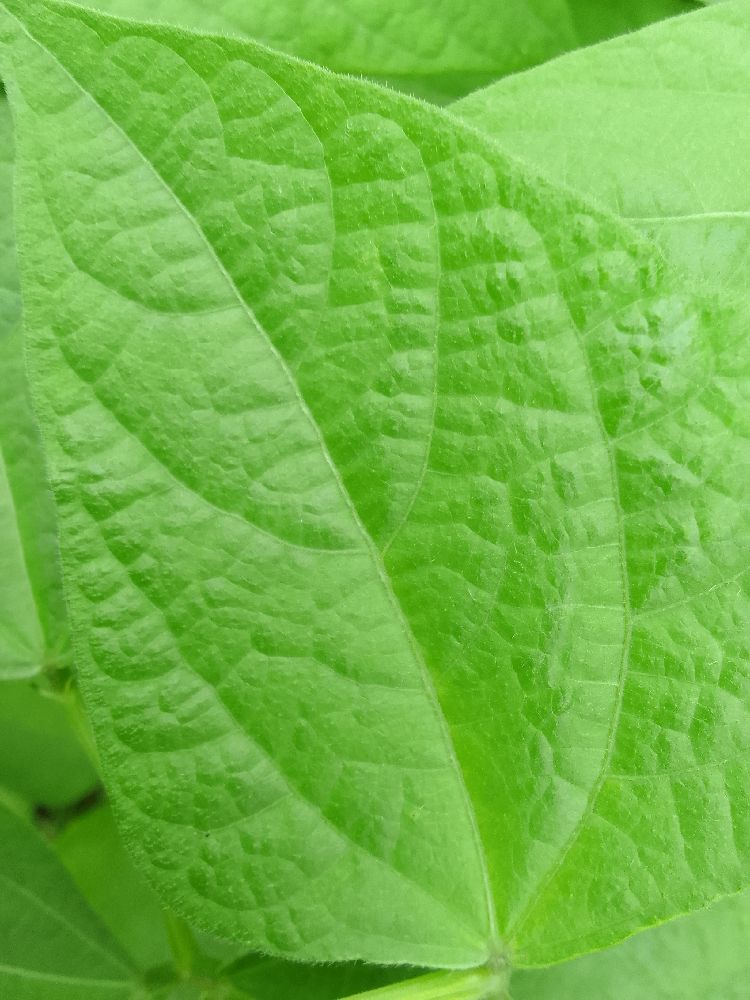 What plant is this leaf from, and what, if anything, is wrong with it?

common bean, healthy
